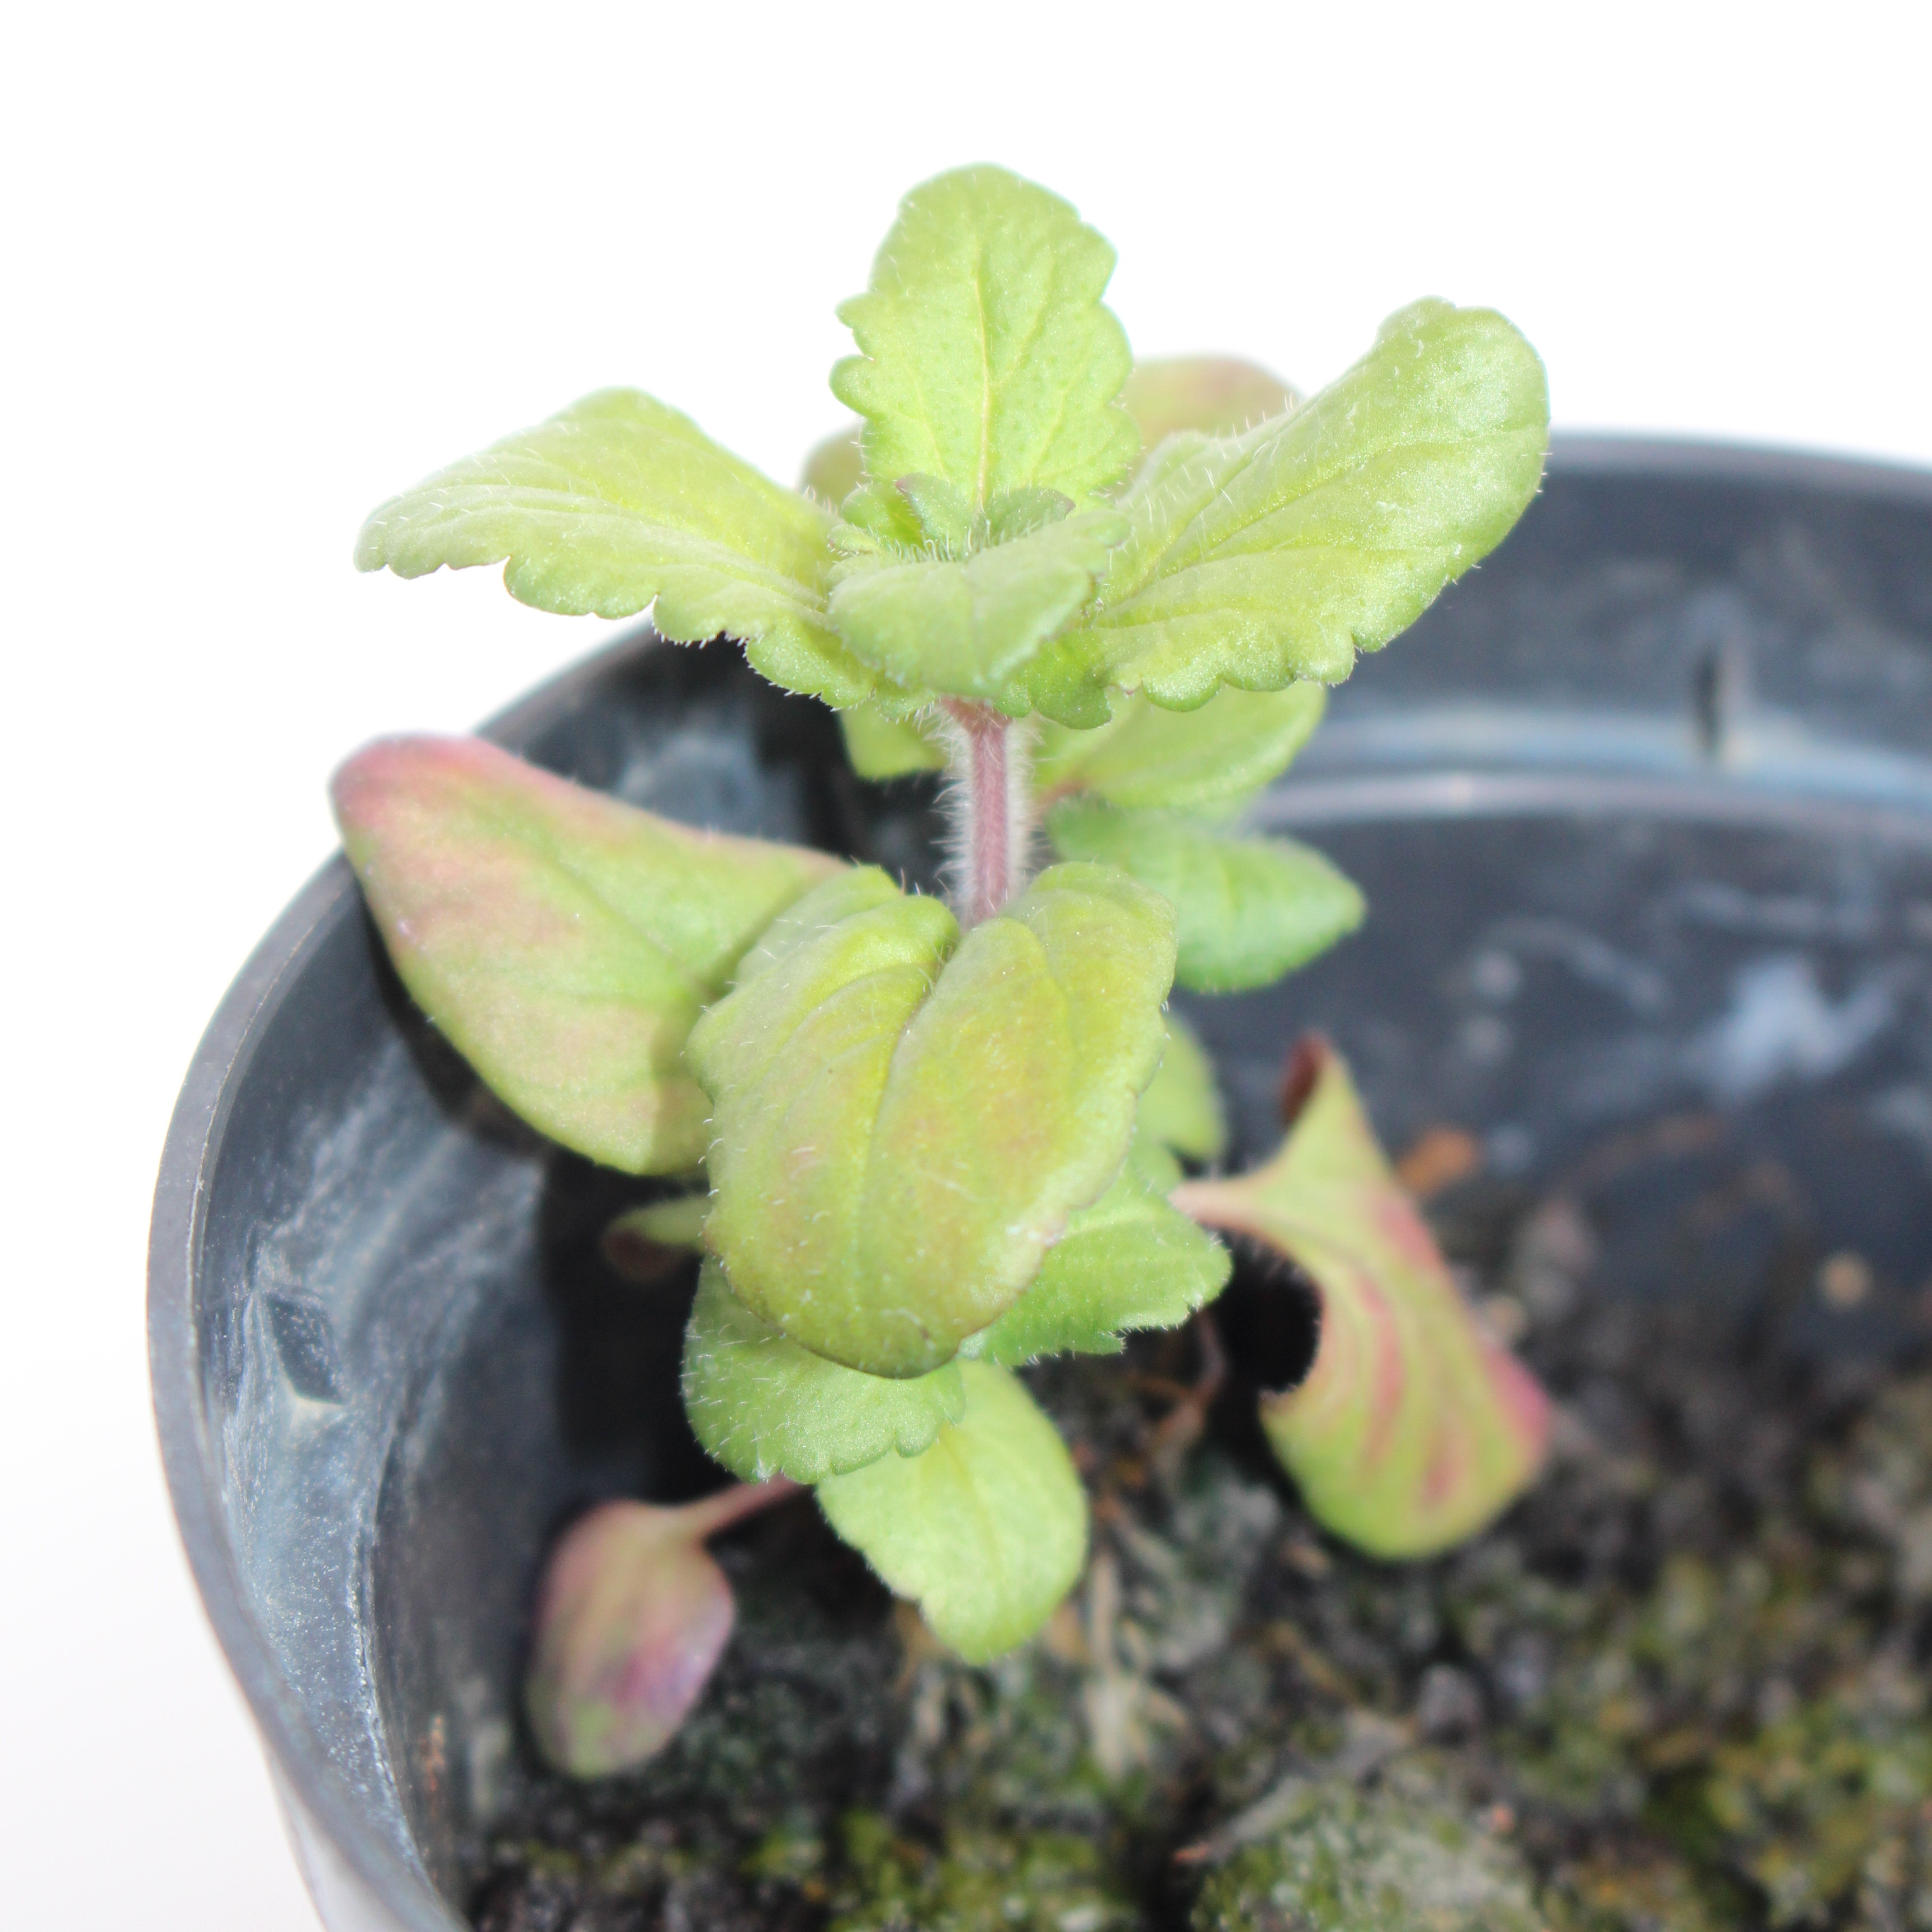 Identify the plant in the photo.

Veronica persica
